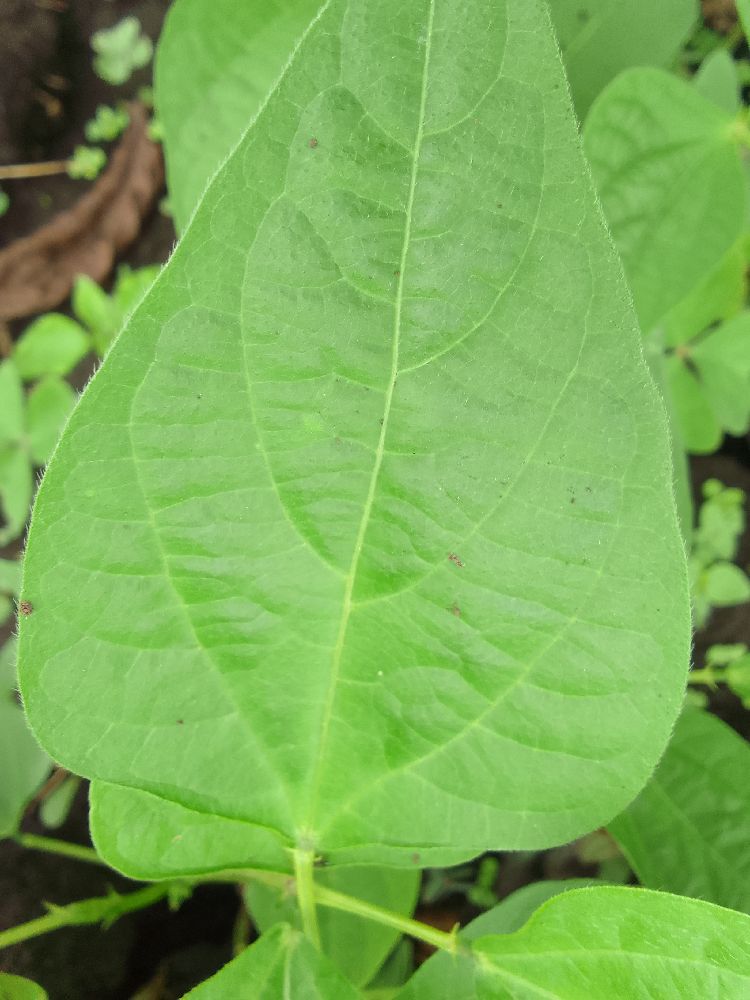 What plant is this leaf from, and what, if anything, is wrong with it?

common bean, healthy
